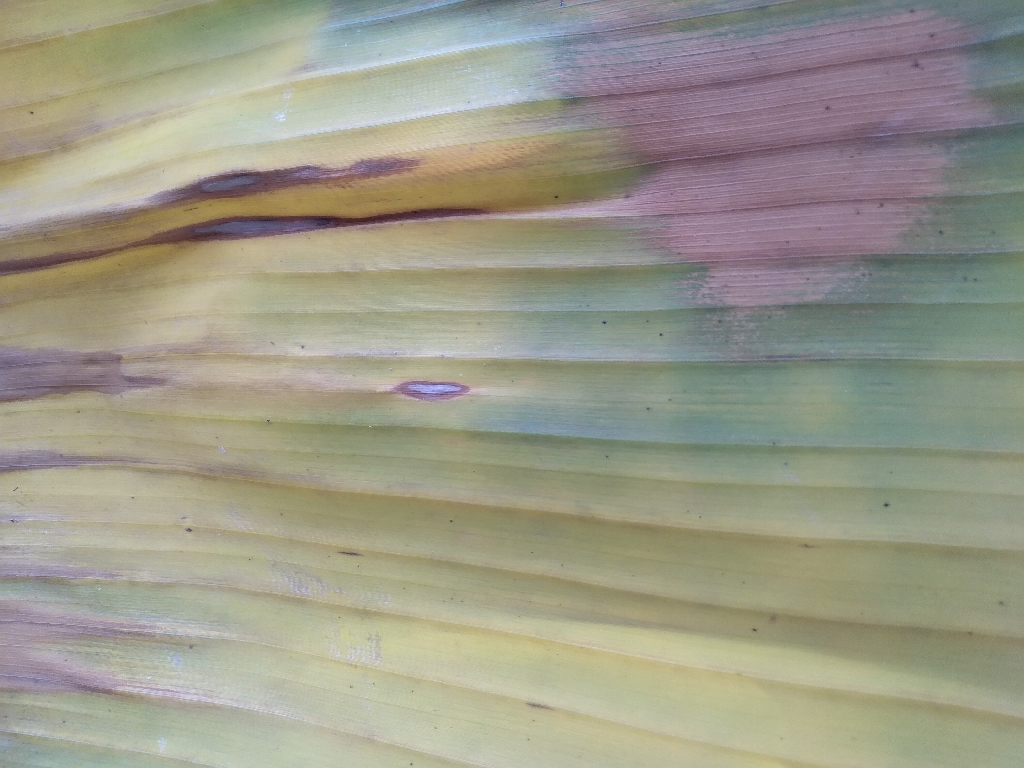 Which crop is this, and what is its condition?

banana, fusarium wilt race 1
